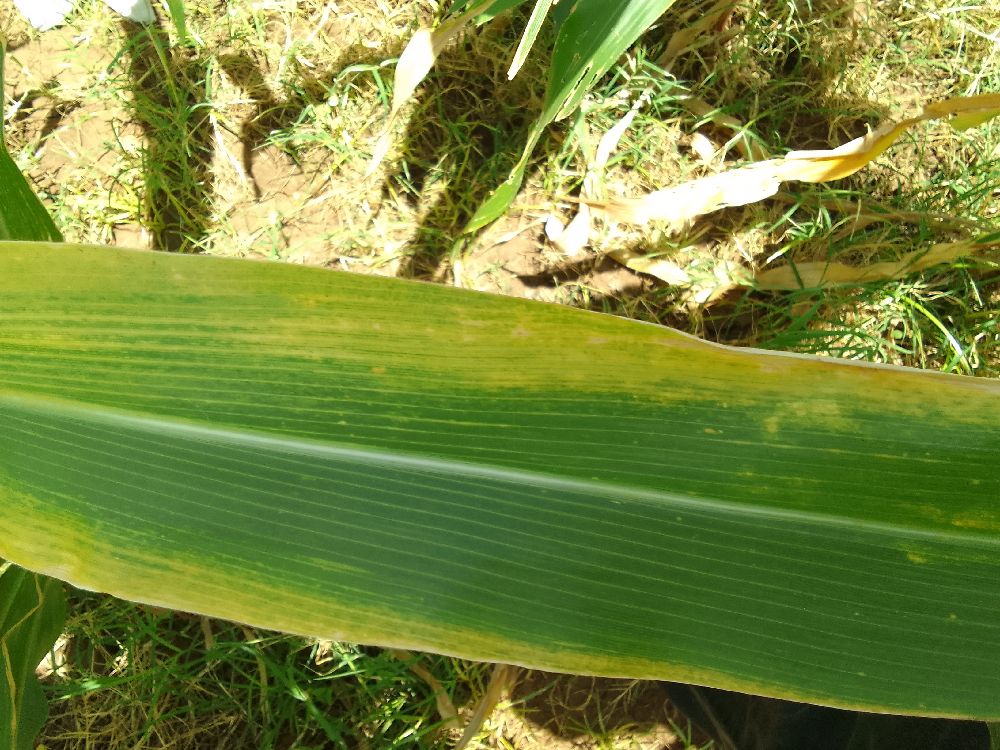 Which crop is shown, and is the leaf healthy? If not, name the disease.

maize, maize lethal necrosis
